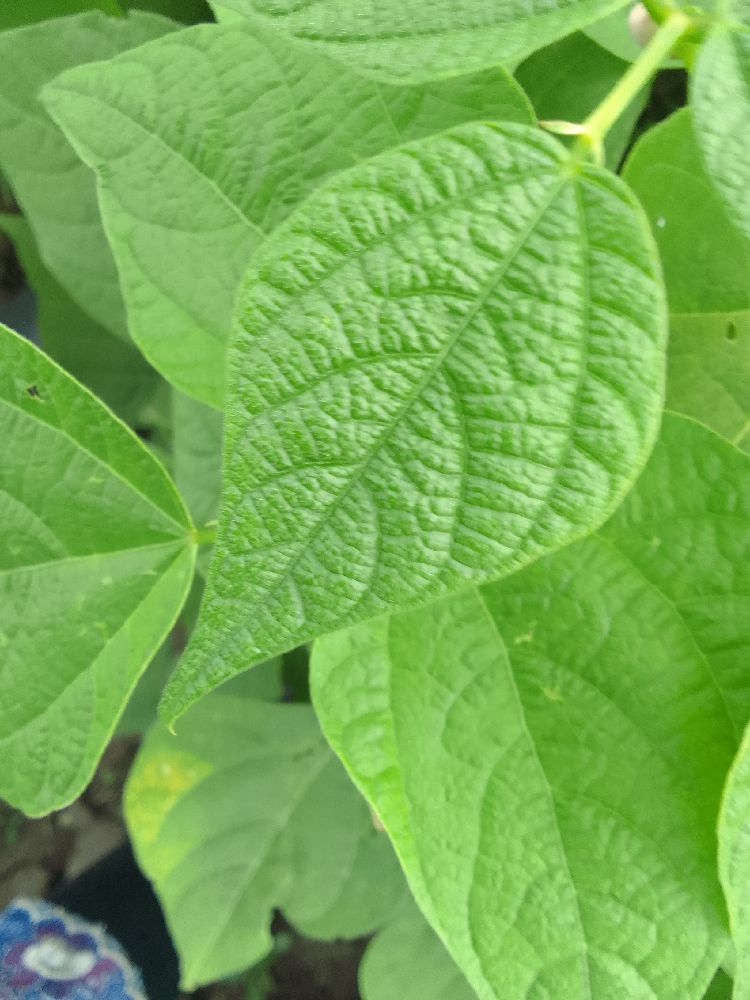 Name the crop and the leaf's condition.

common bean, healthy
